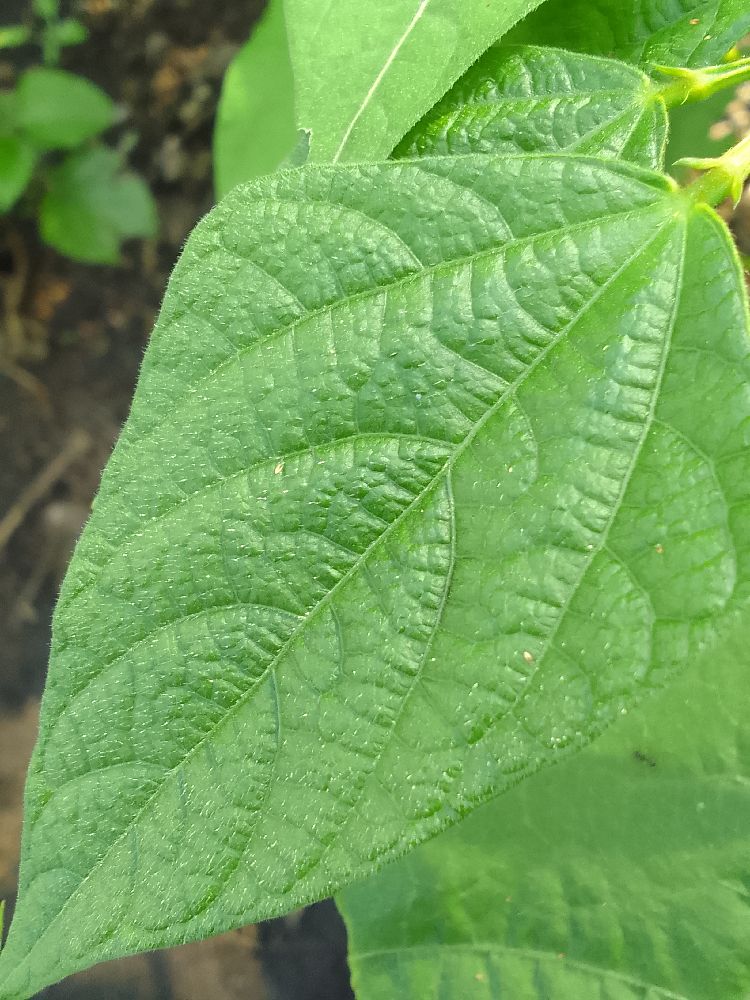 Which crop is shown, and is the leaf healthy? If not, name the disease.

common bean, healthy
